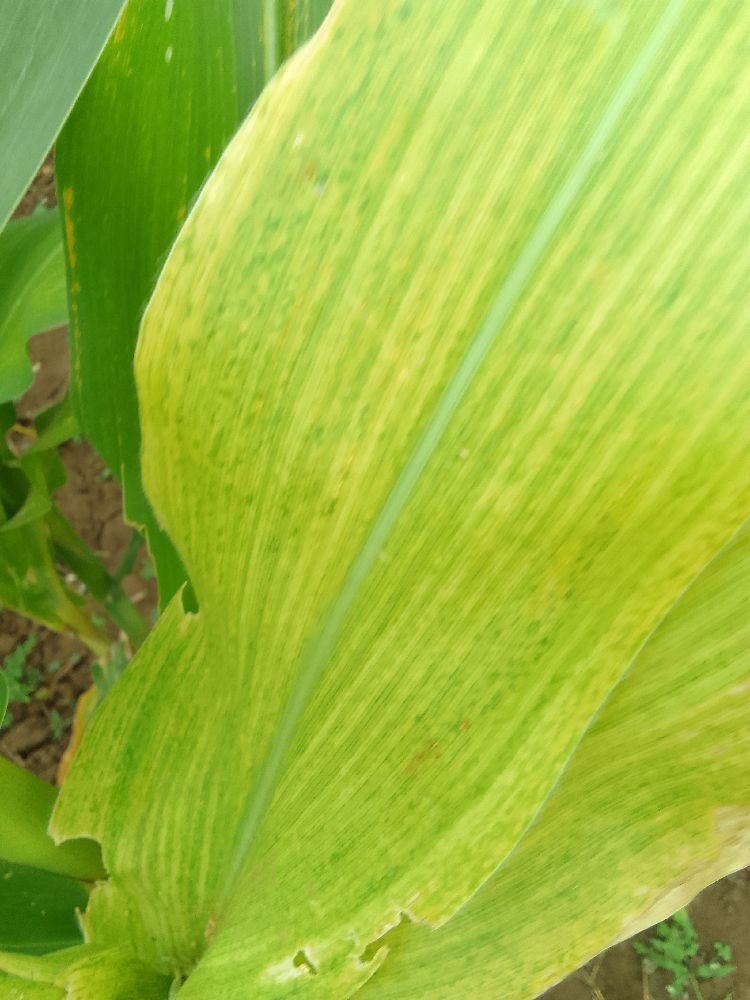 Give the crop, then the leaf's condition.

maize, maize lethal necrosis
